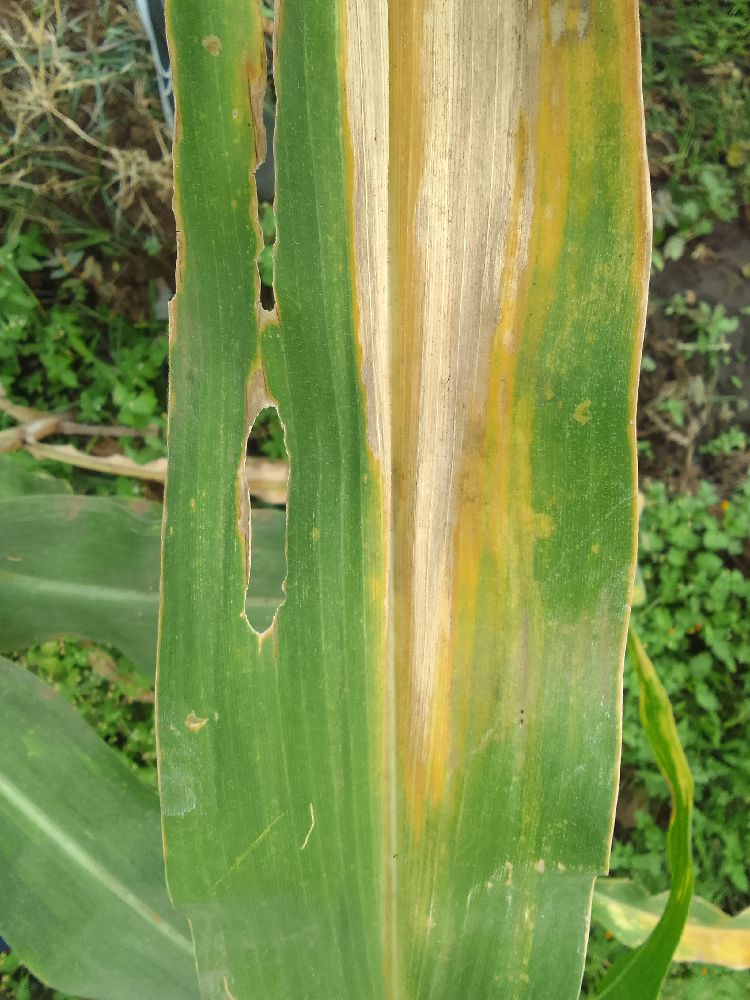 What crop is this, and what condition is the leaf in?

maize, maize lethal necrosis
